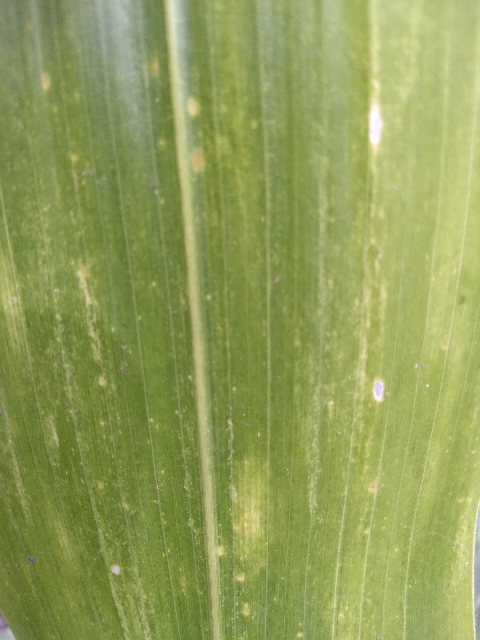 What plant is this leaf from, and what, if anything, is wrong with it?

maize, maize lethal necrosis
